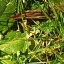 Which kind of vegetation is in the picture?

structured weed
